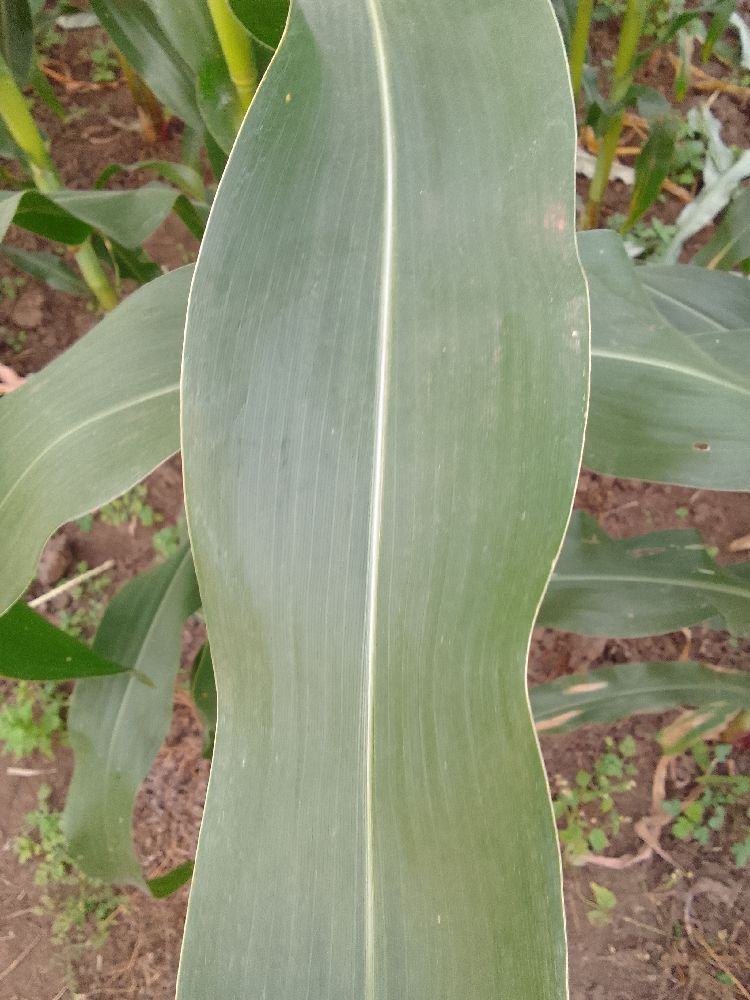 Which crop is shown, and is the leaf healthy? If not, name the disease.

maize, healthy
